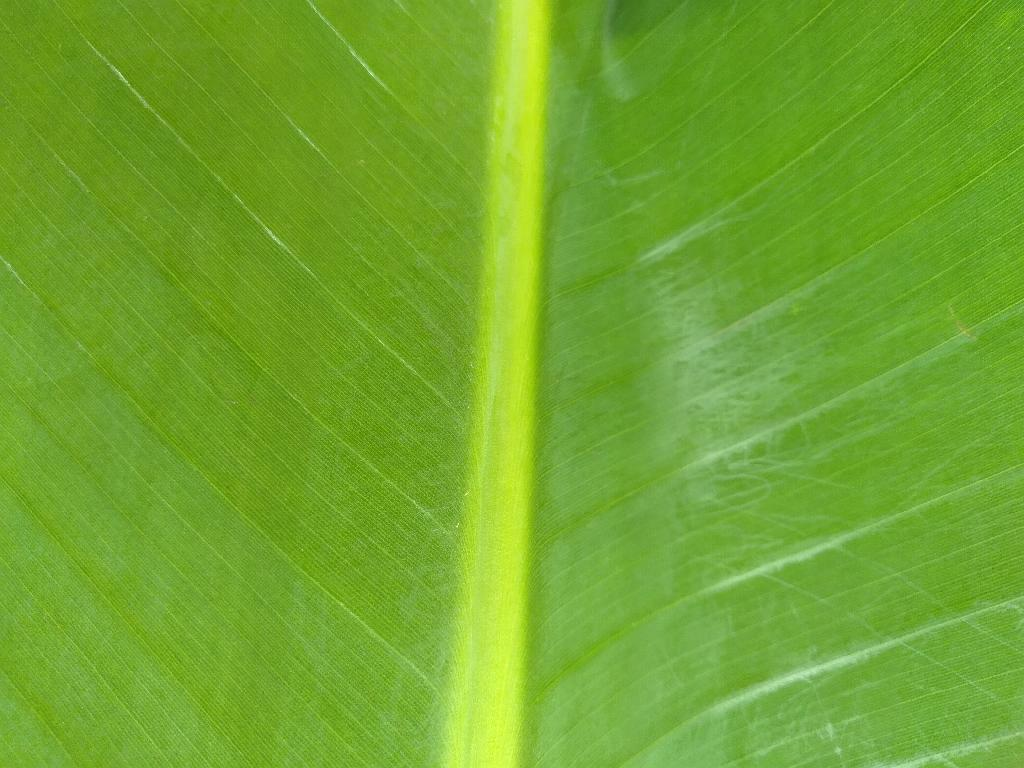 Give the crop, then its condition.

banana, healthy
